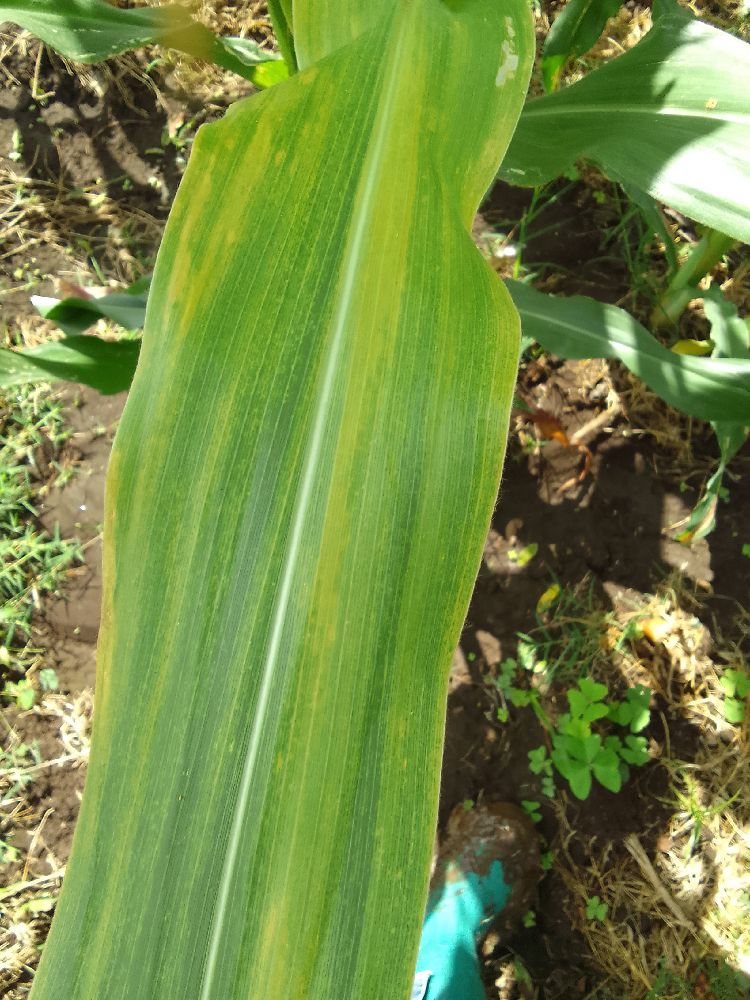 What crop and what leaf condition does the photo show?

maize, maize lethal necrosis
